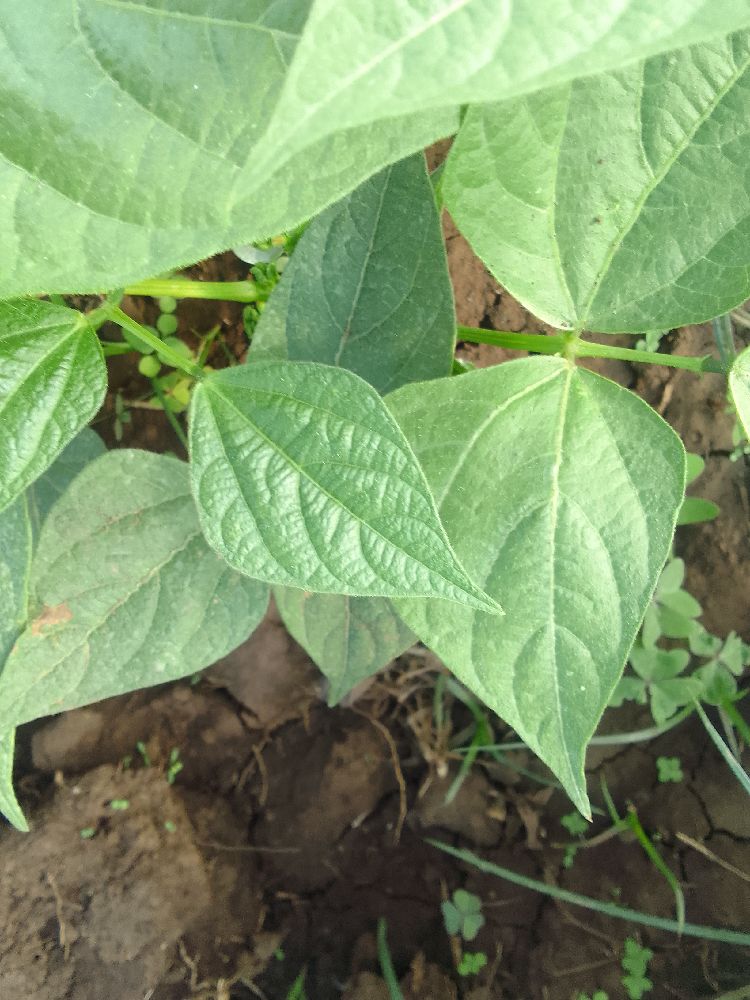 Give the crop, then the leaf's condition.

common bean, healthy
